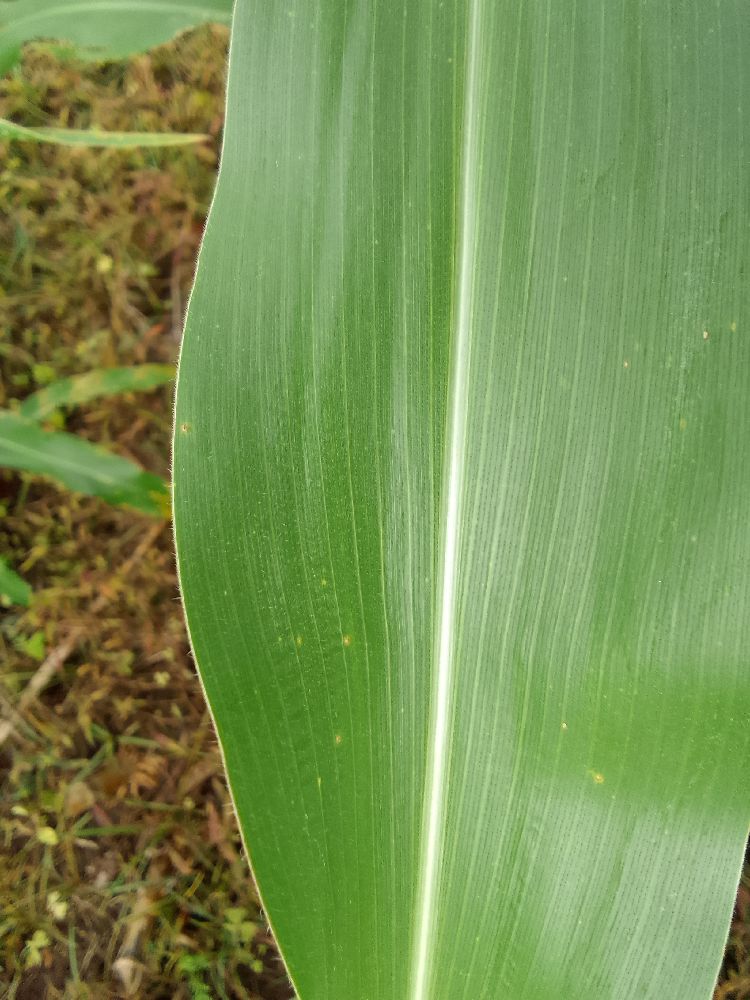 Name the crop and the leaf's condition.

maize, healthy
